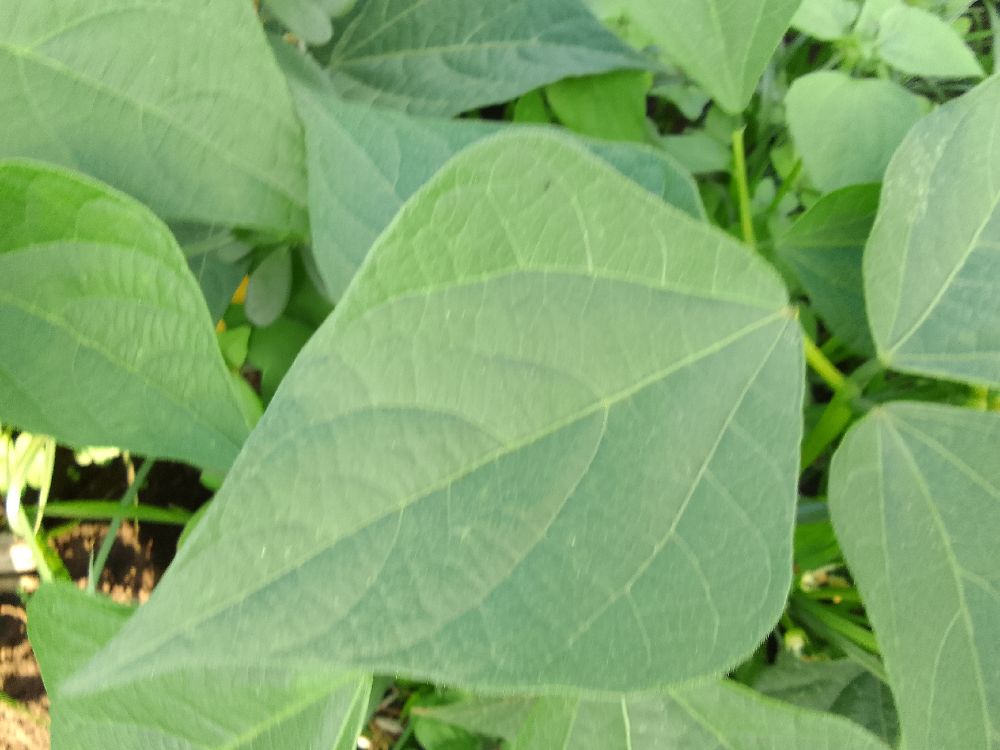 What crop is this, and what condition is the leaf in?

common bean, healthy
